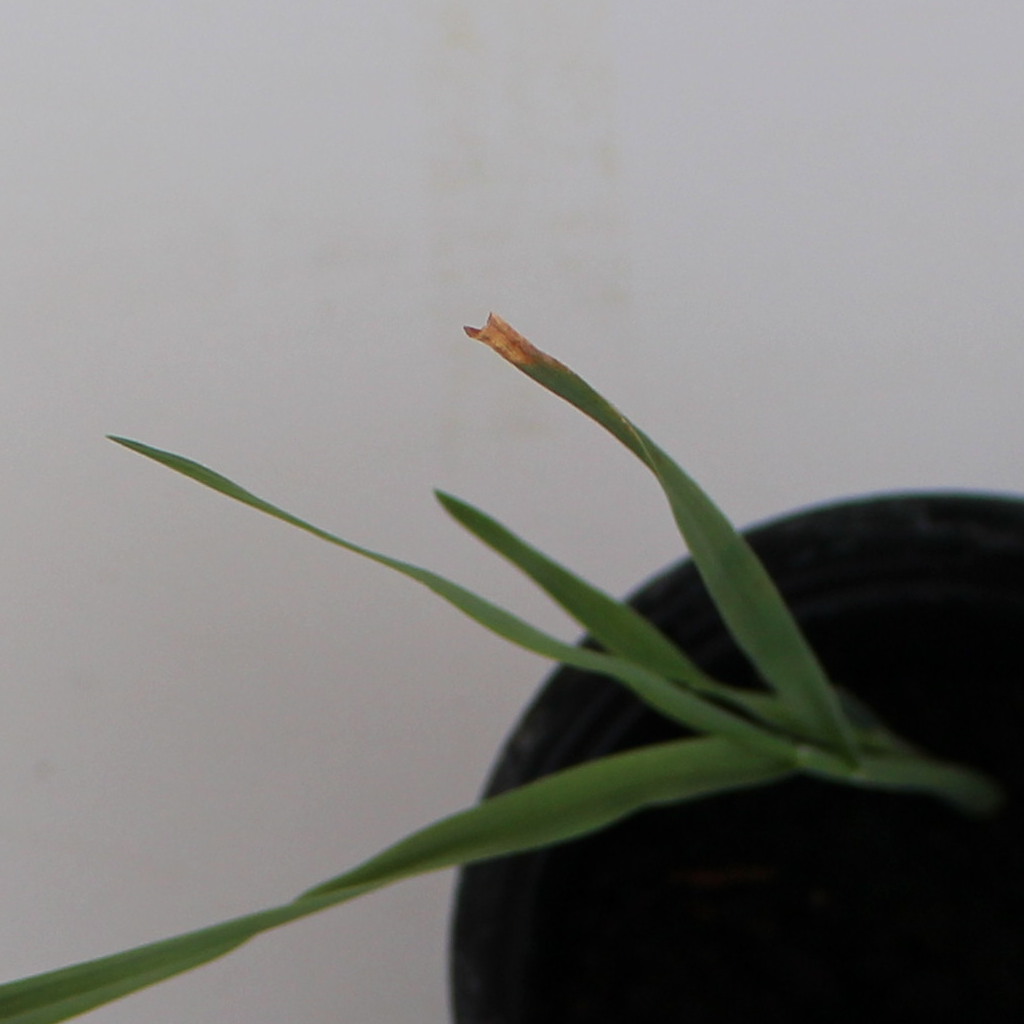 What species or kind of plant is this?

Avena sterilis
